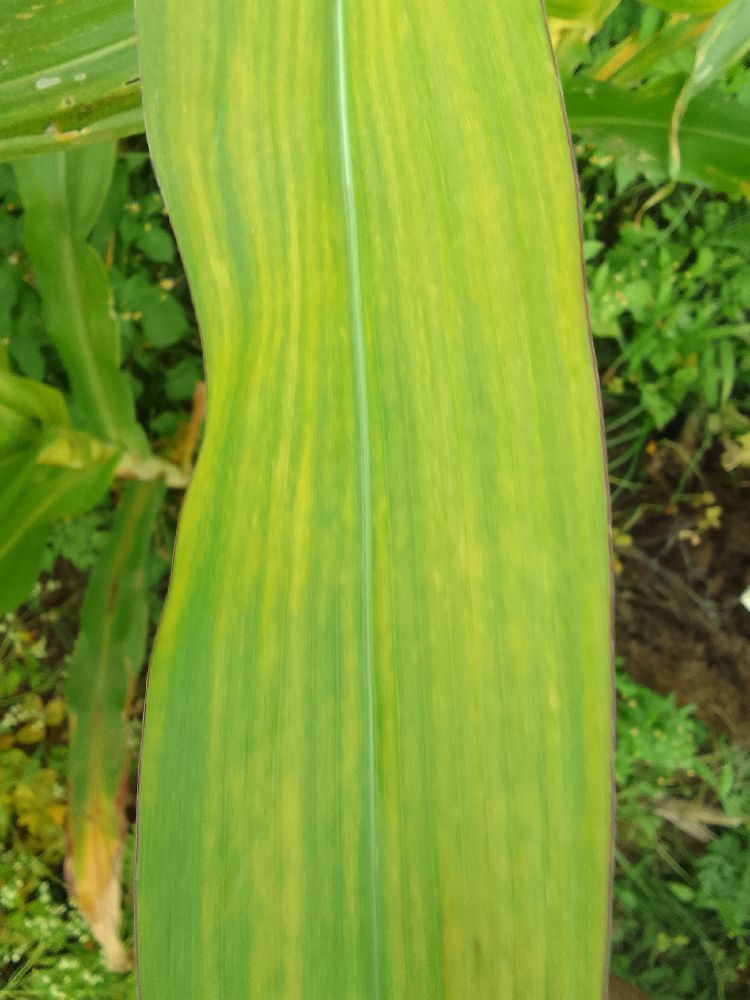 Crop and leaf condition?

maize, maize lethal necrosis
